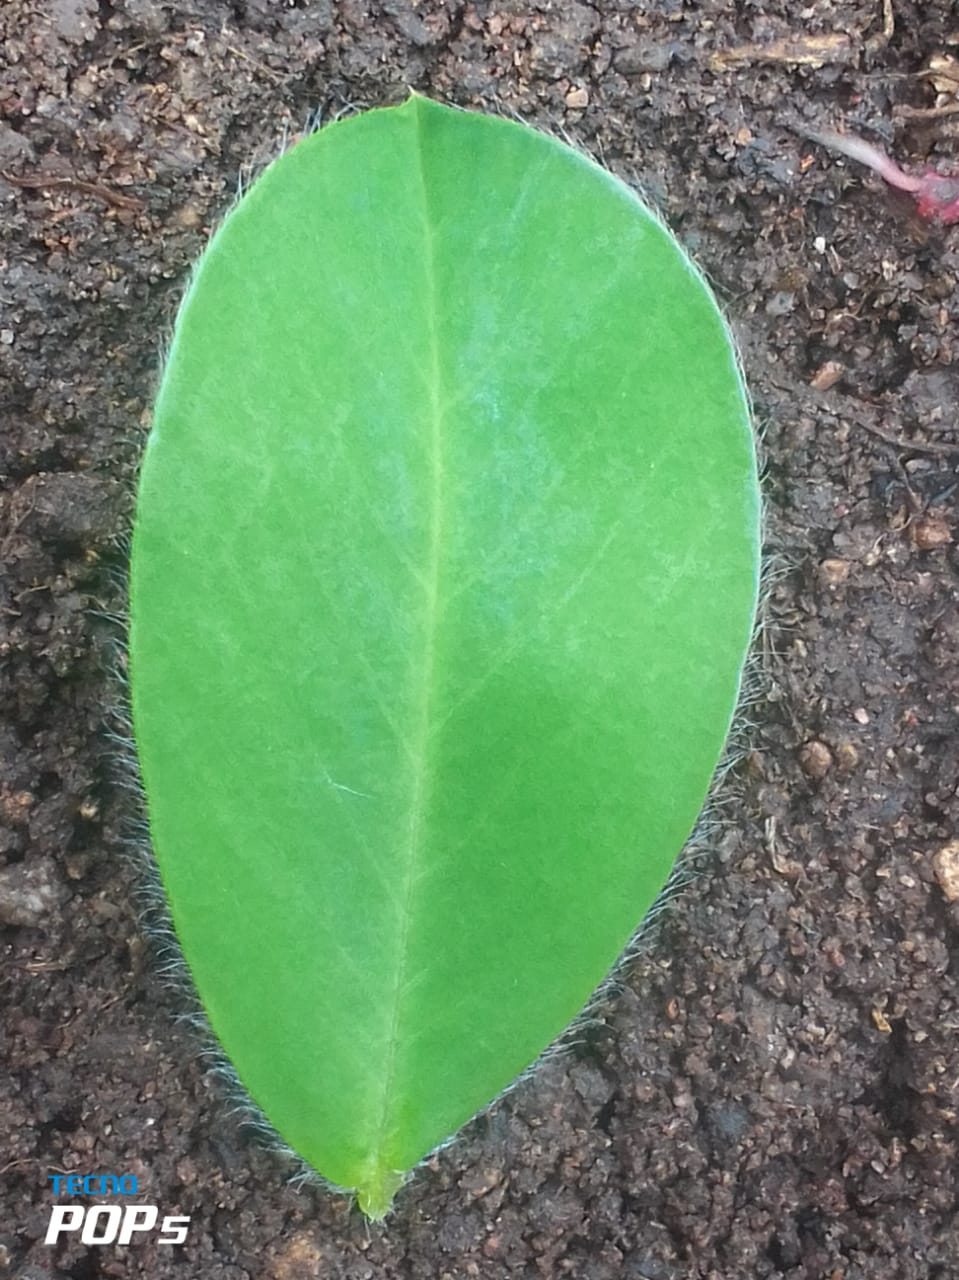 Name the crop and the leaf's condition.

peanut, healthy leaves
